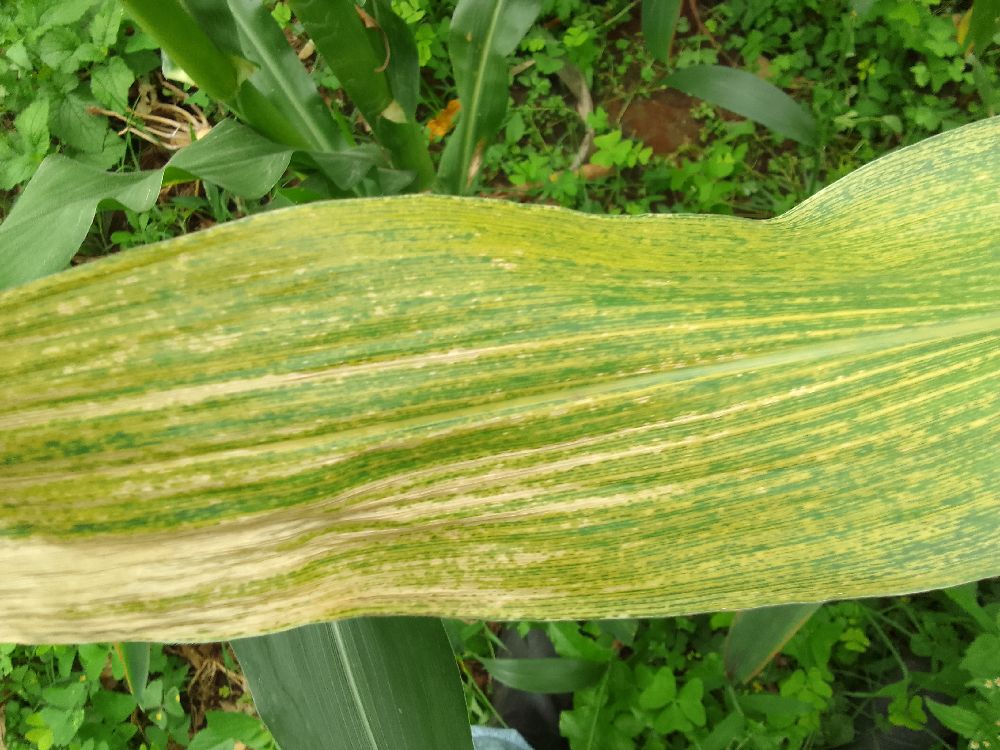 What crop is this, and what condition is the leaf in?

maize, maize lethal necrosis
